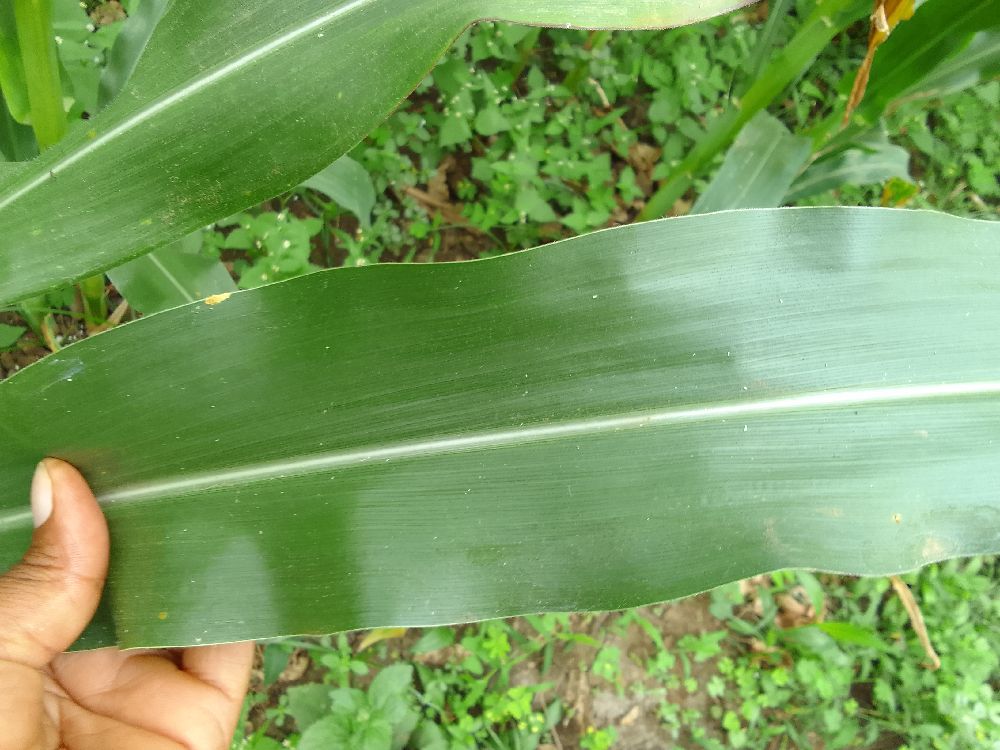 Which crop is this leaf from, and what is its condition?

maize, healthy
